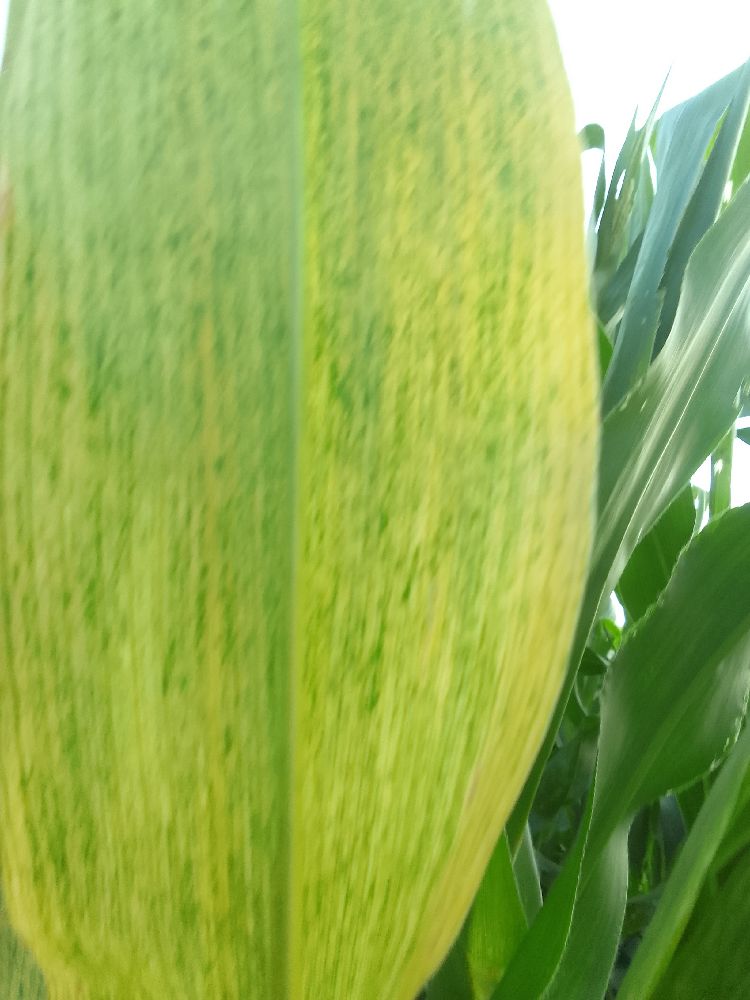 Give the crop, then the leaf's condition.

maize, maize lethal necrosis
